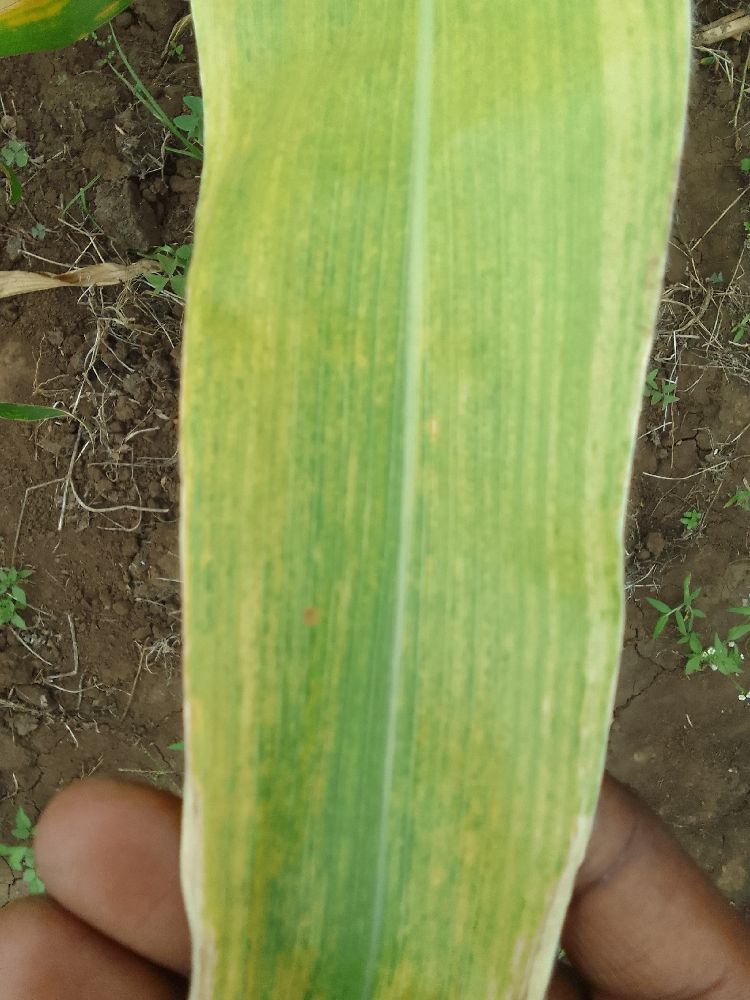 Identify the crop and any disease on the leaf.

maize, maize lethal necrosis
